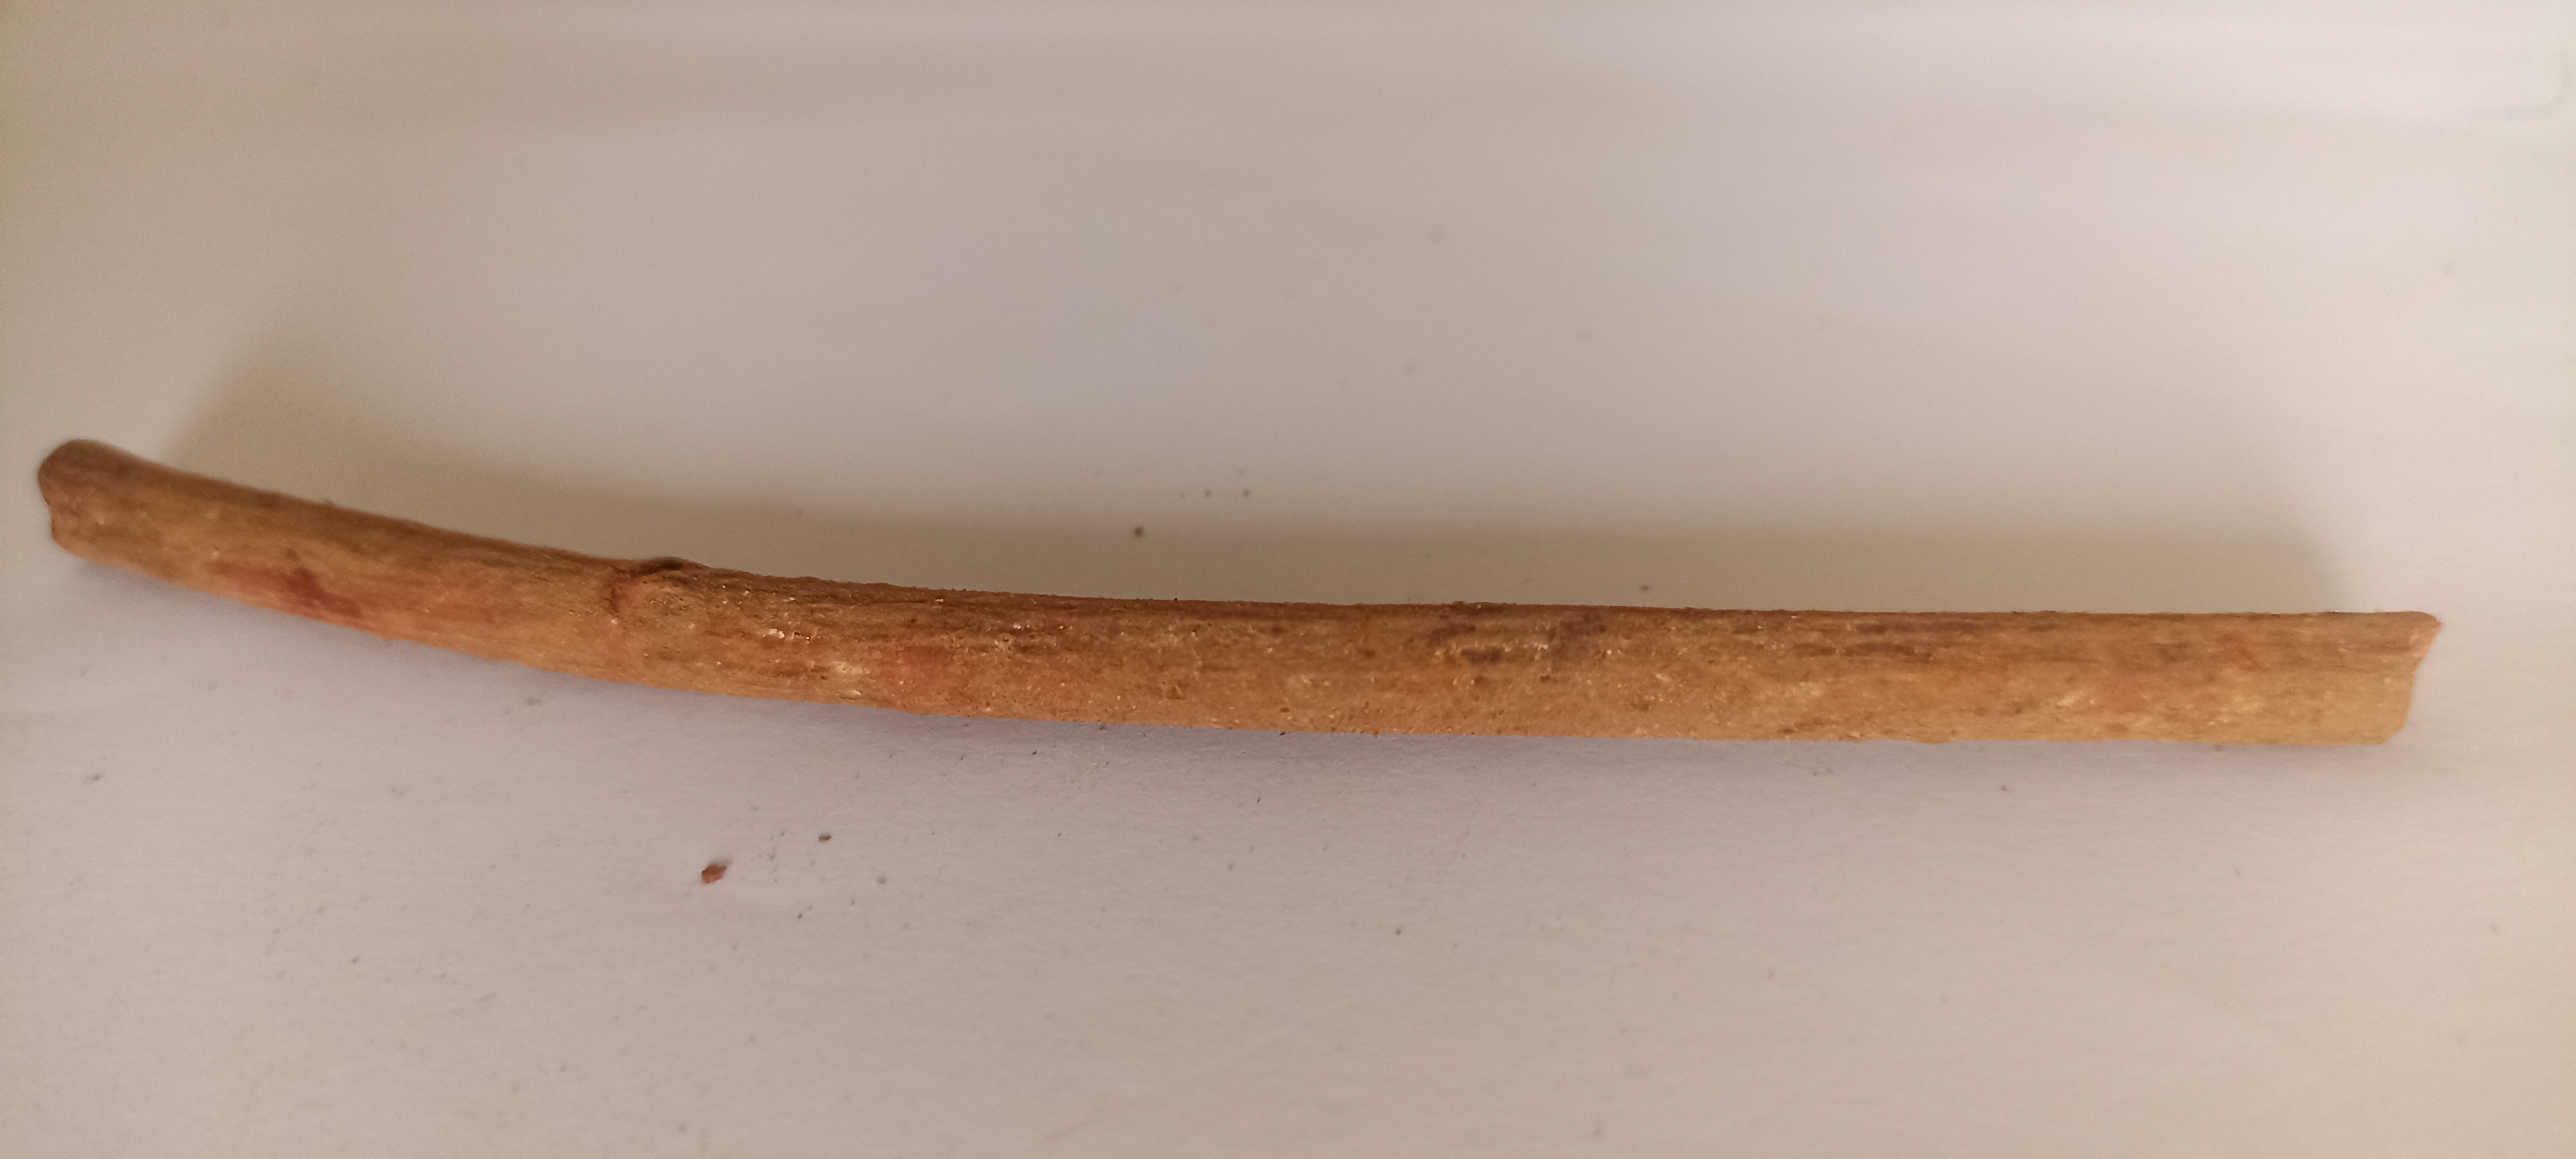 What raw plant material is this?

manjistha
